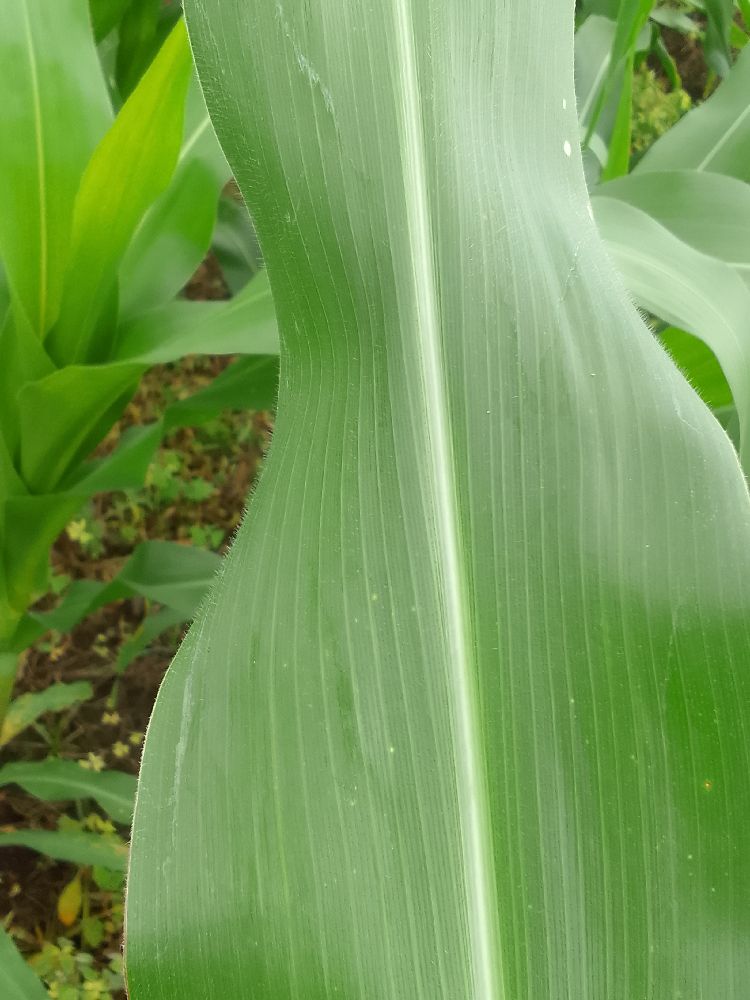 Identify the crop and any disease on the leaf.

maize, healthy
